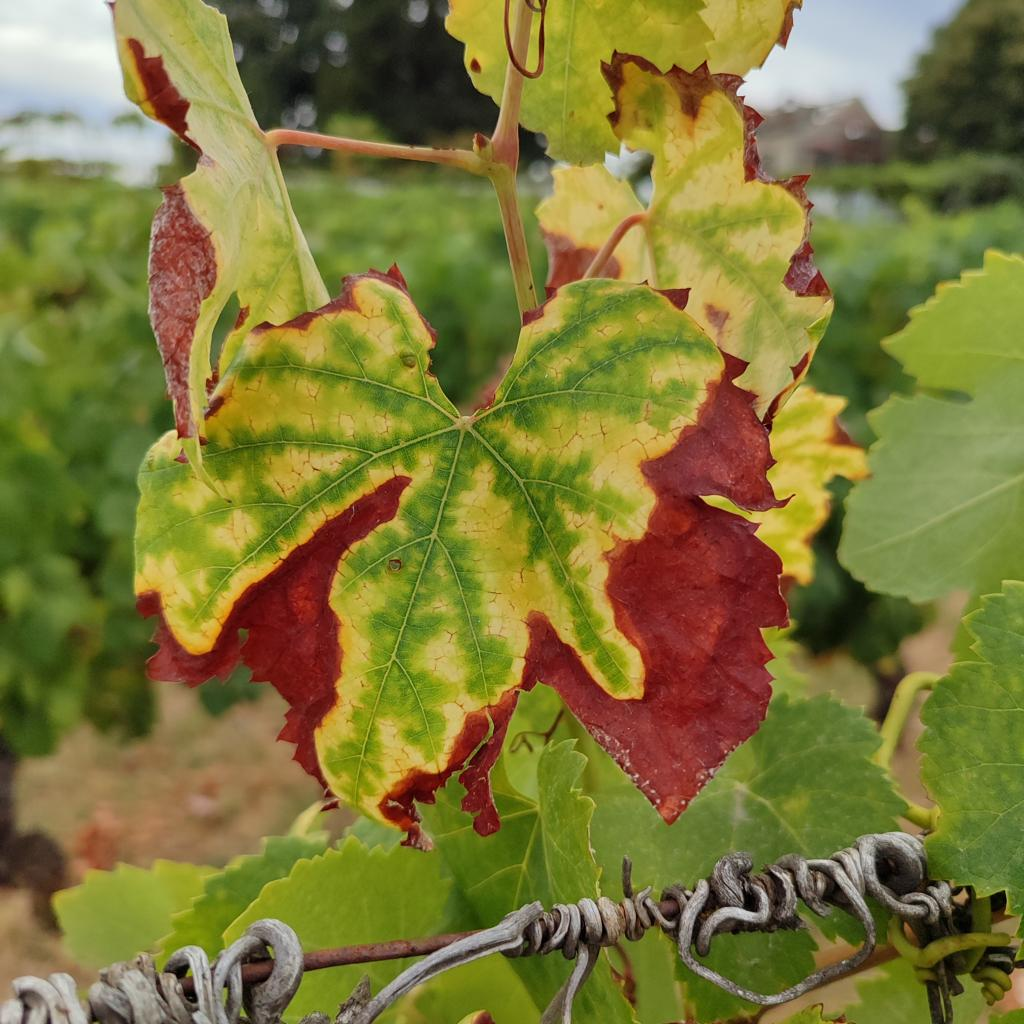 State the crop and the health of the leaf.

grapevine, esca complex
